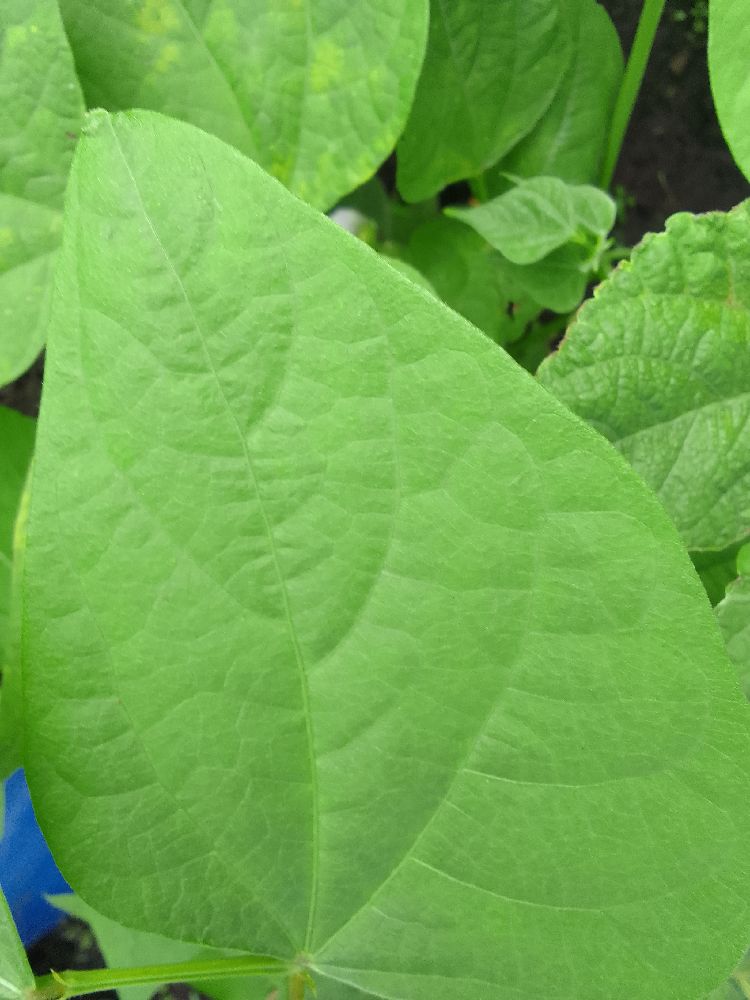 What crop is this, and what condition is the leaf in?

common bean, healthy
